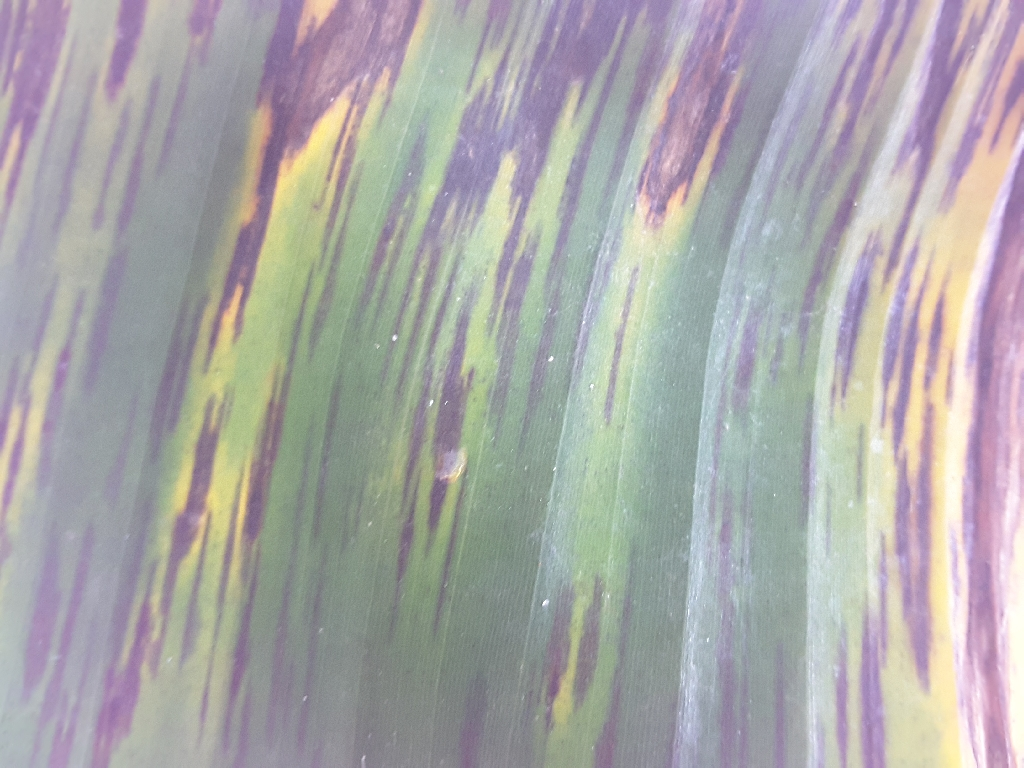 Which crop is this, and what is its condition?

banana, black sigatoka
